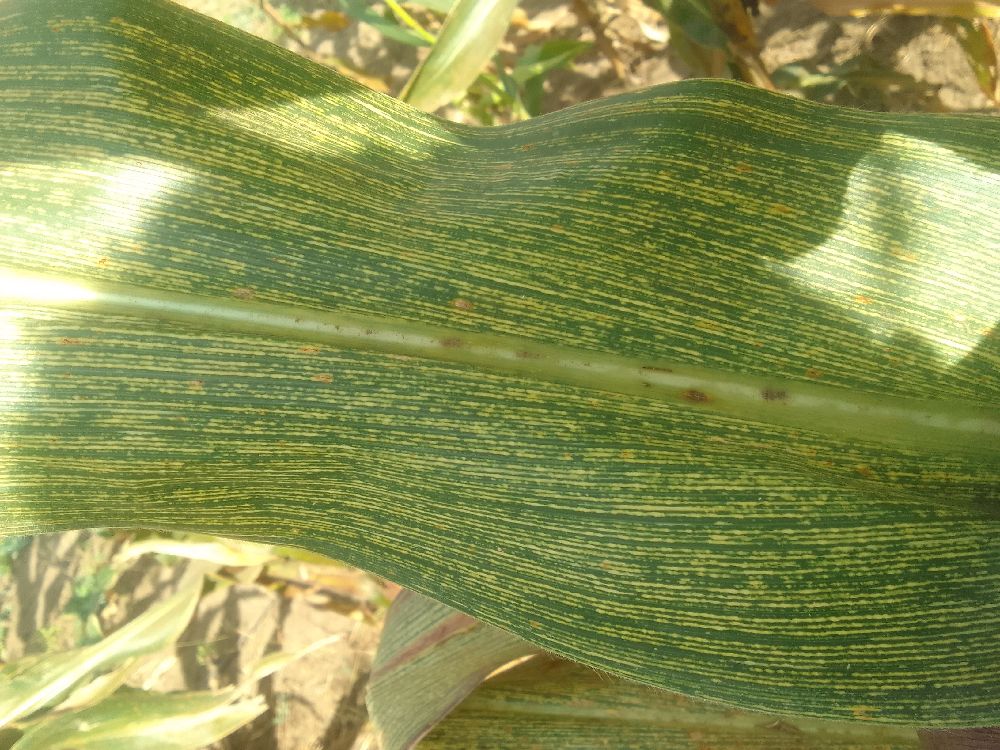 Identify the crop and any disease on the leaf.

maize, maize streak virus
